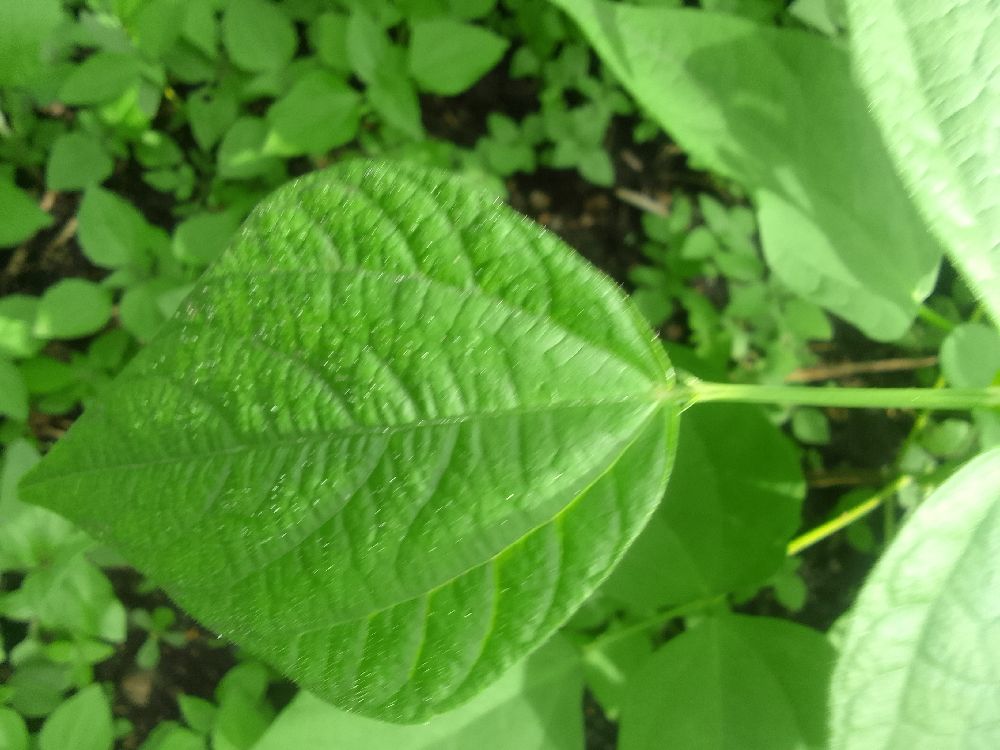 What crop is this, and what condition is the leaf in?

common bean, healthy
